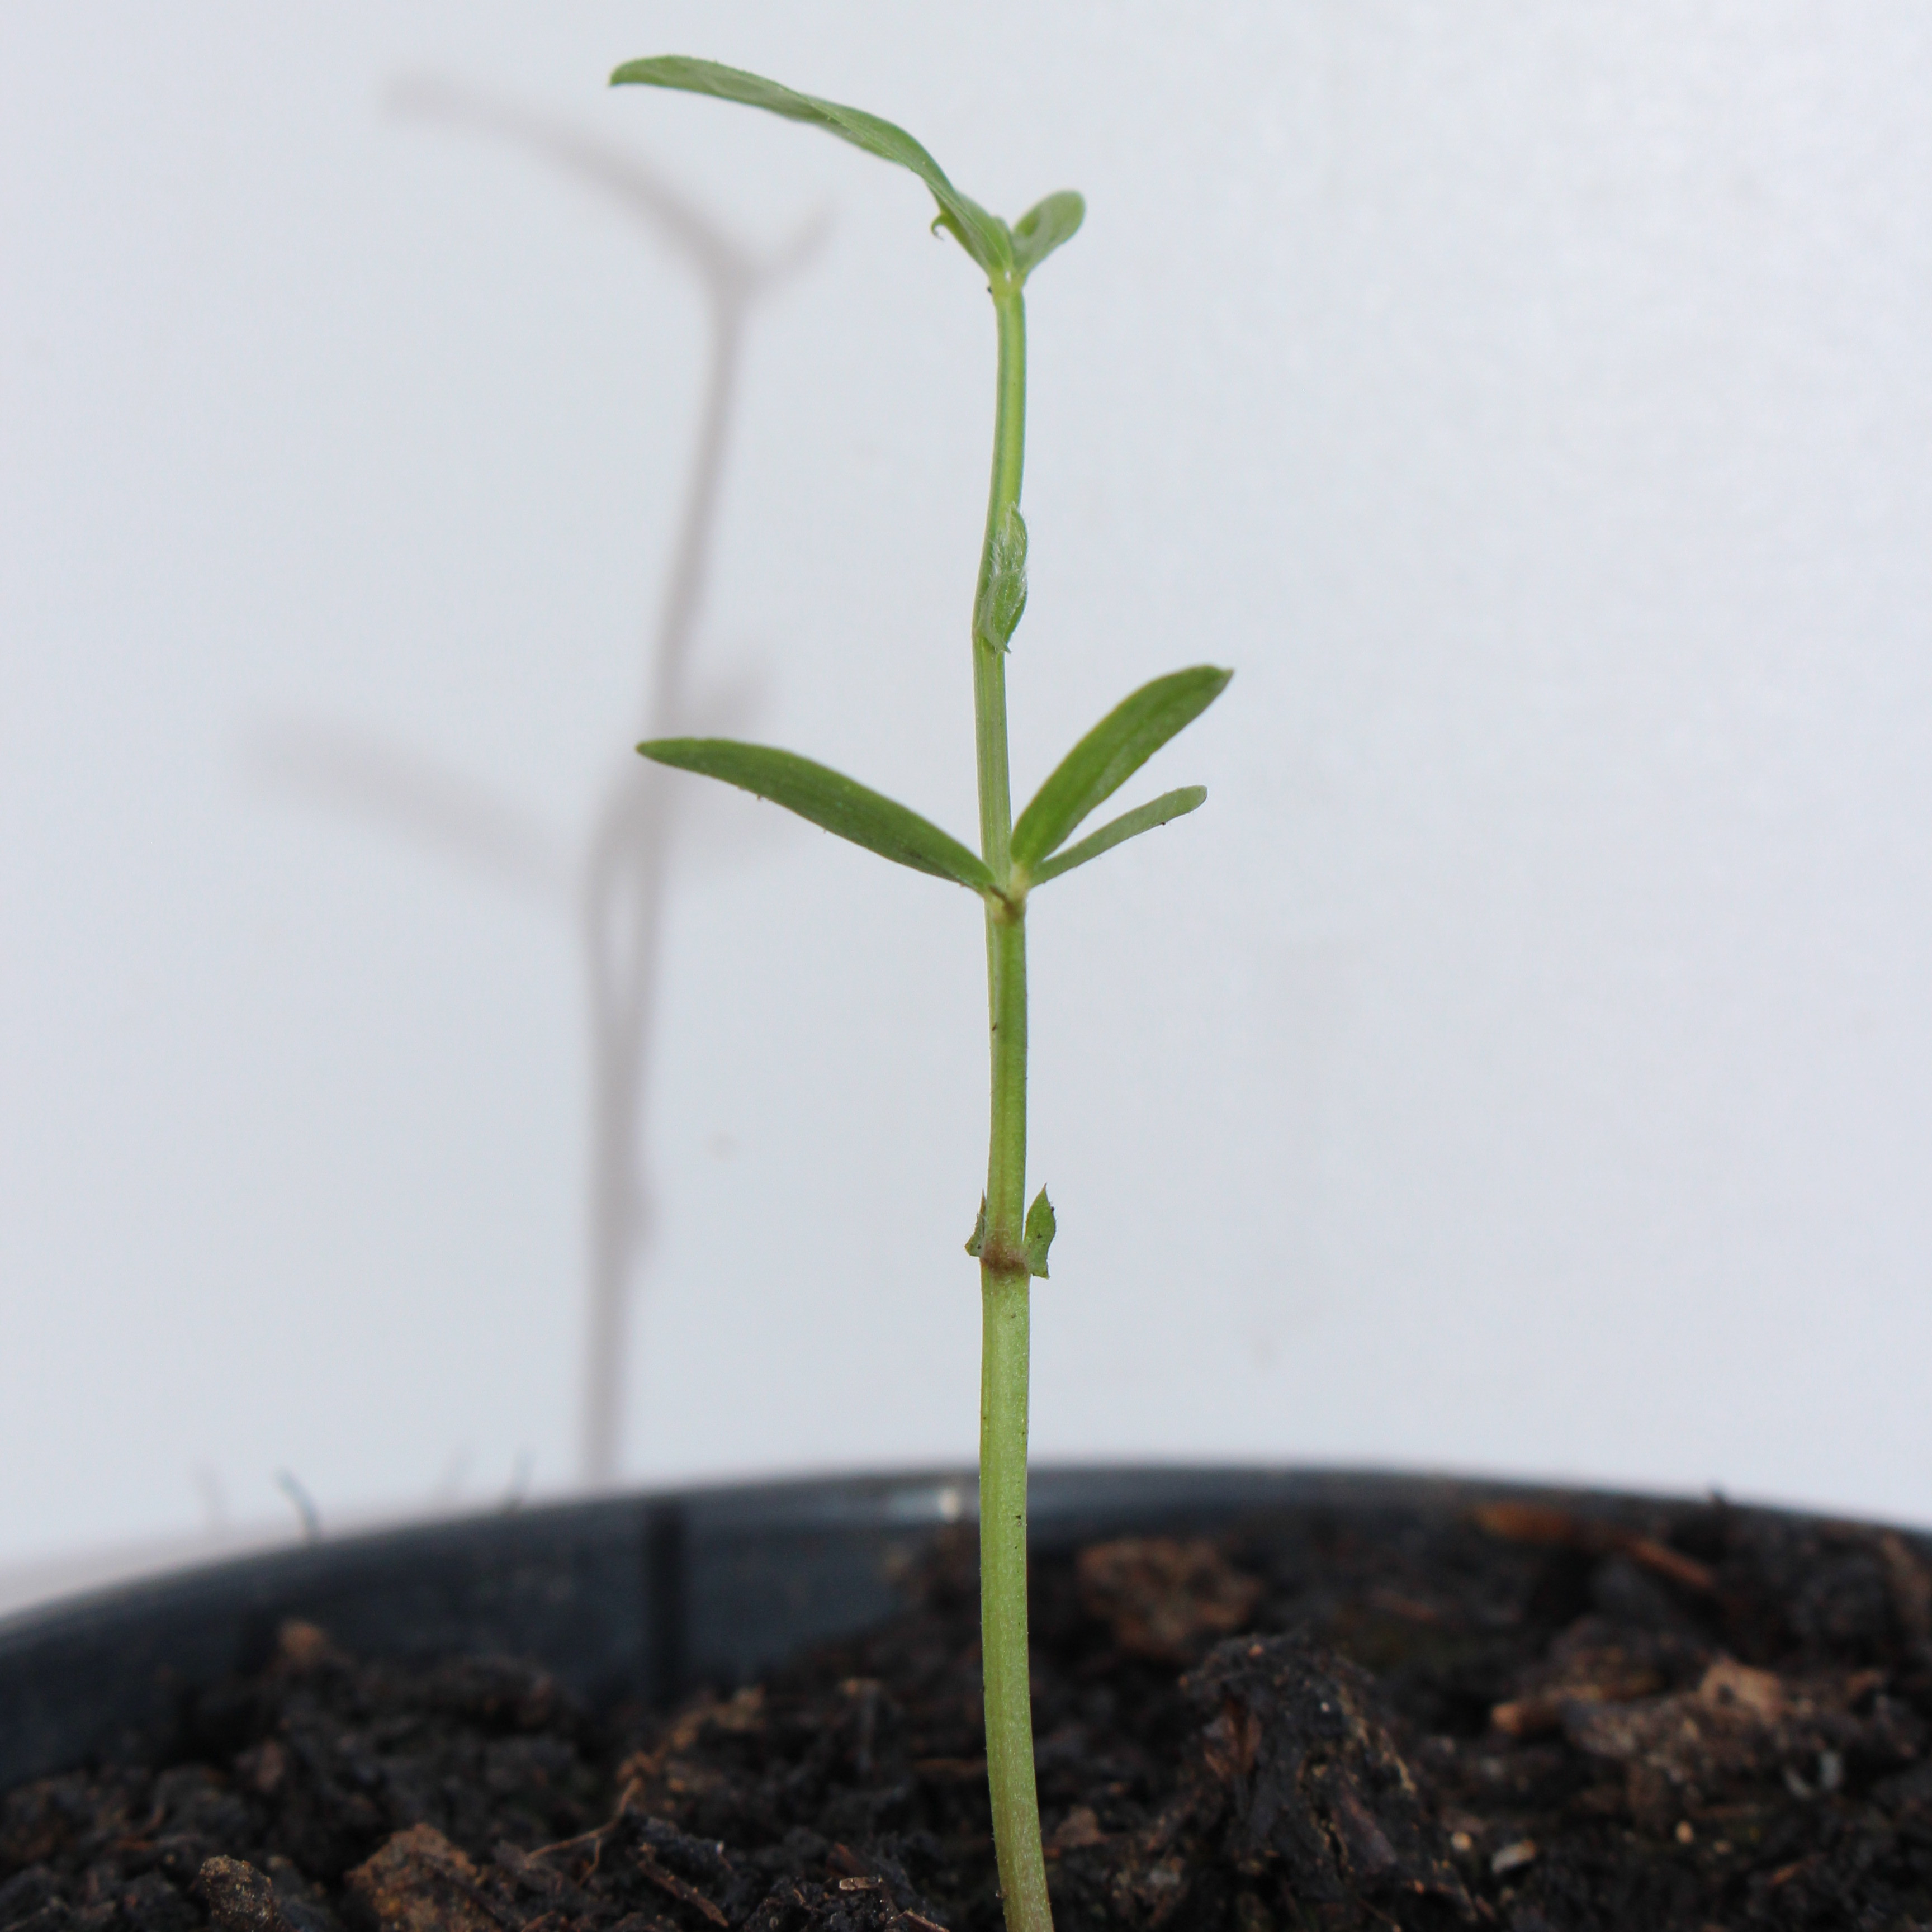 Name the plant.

Vicia sativa
